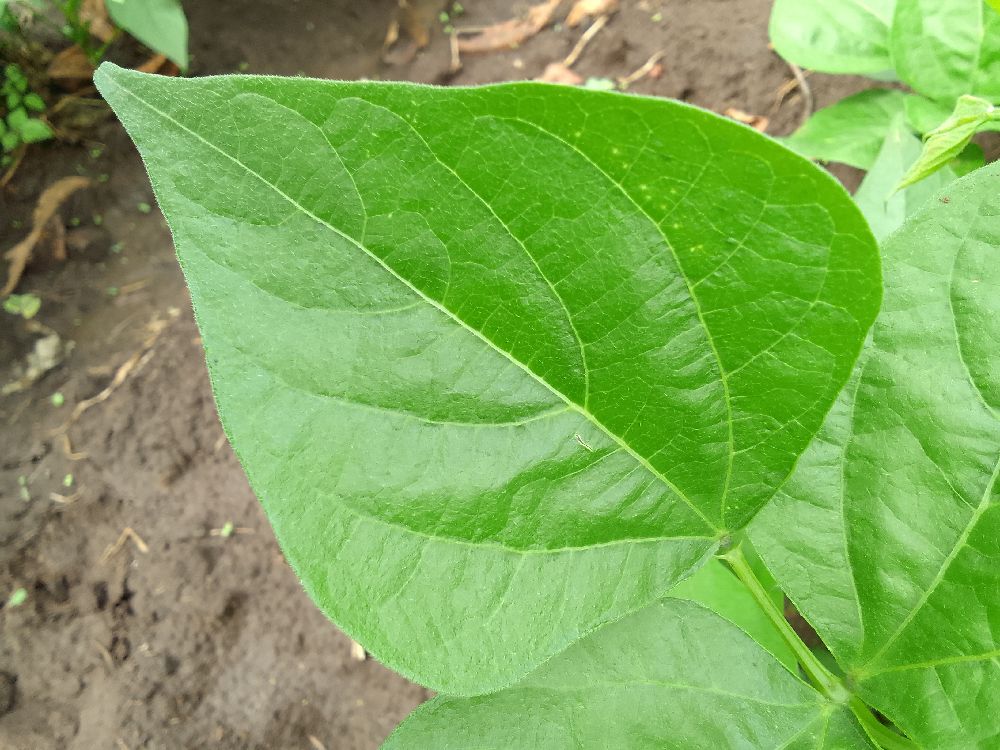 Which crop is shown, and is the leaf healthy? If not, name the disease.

common bean, healthy
